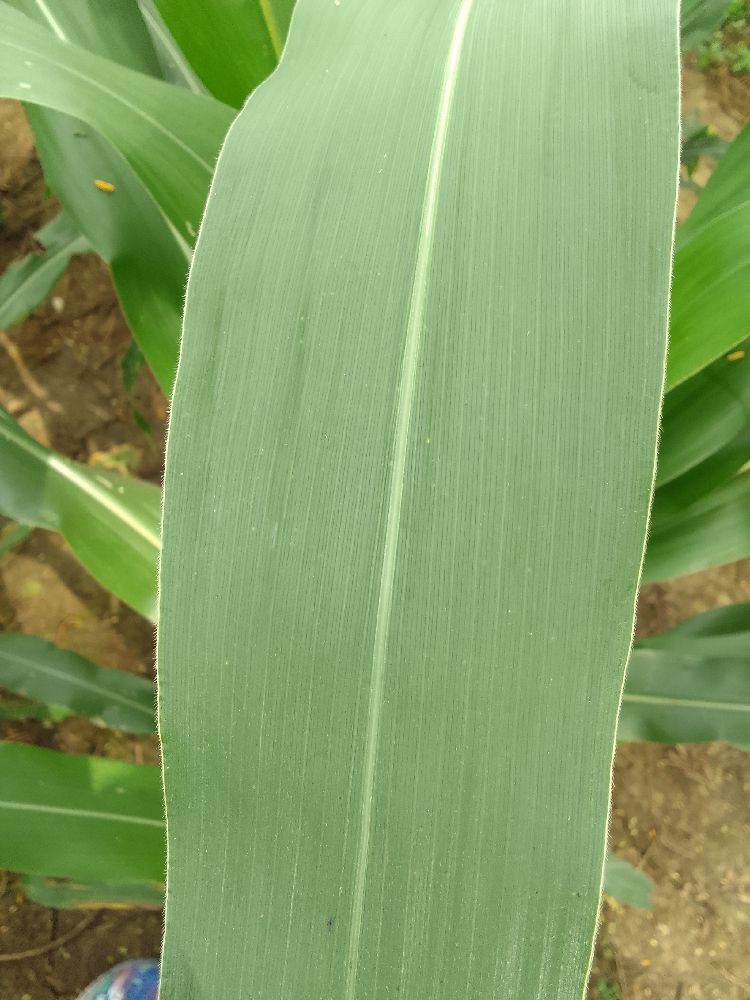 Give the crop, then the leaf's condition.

maize, healthy
